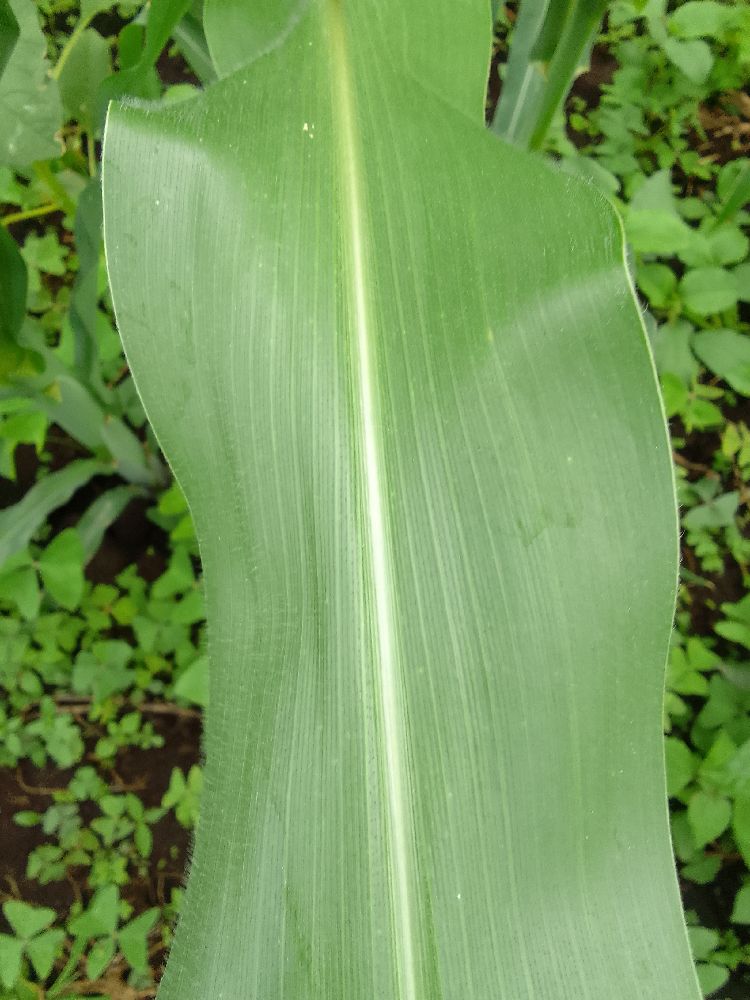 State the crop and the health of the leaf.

maize, healthy
